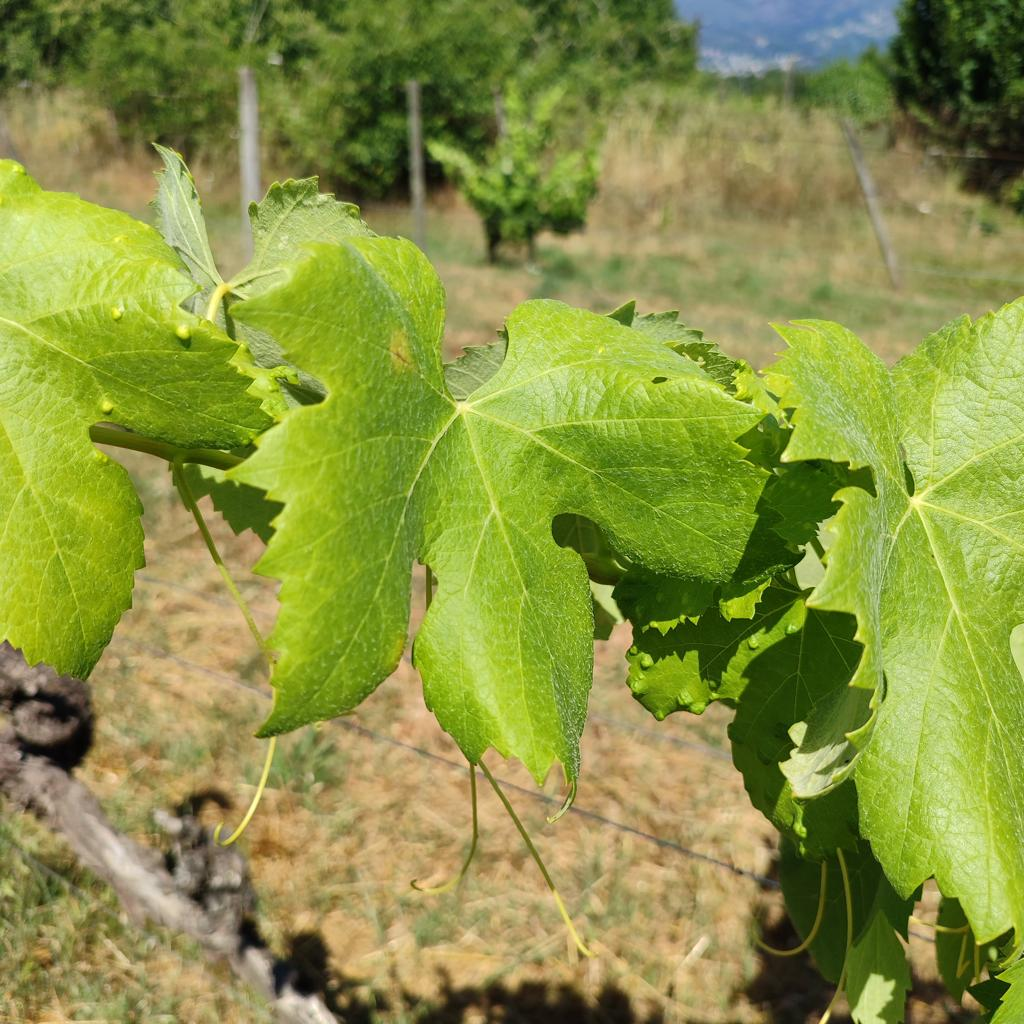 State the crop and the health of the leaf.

grapevine, downy mildew
